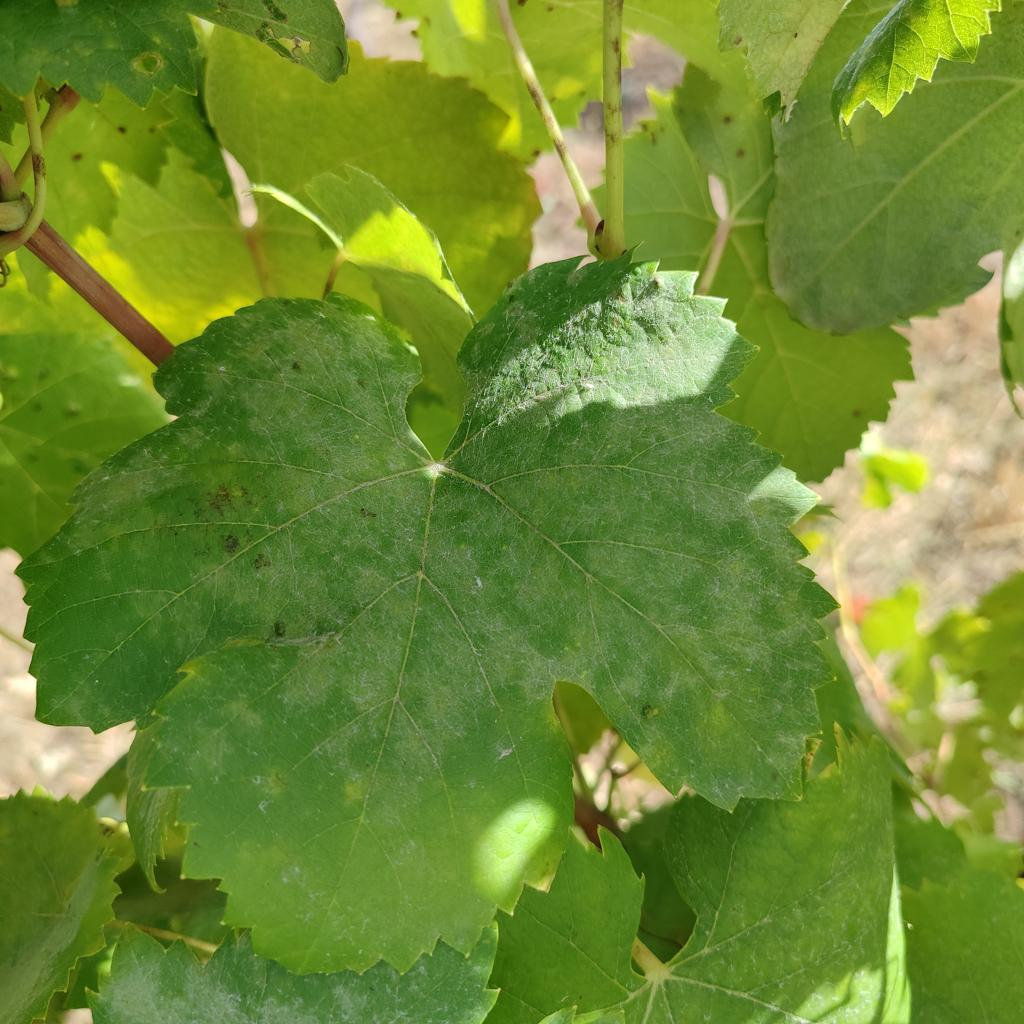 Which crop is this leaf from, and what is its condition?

grapevine, powdery mildew
